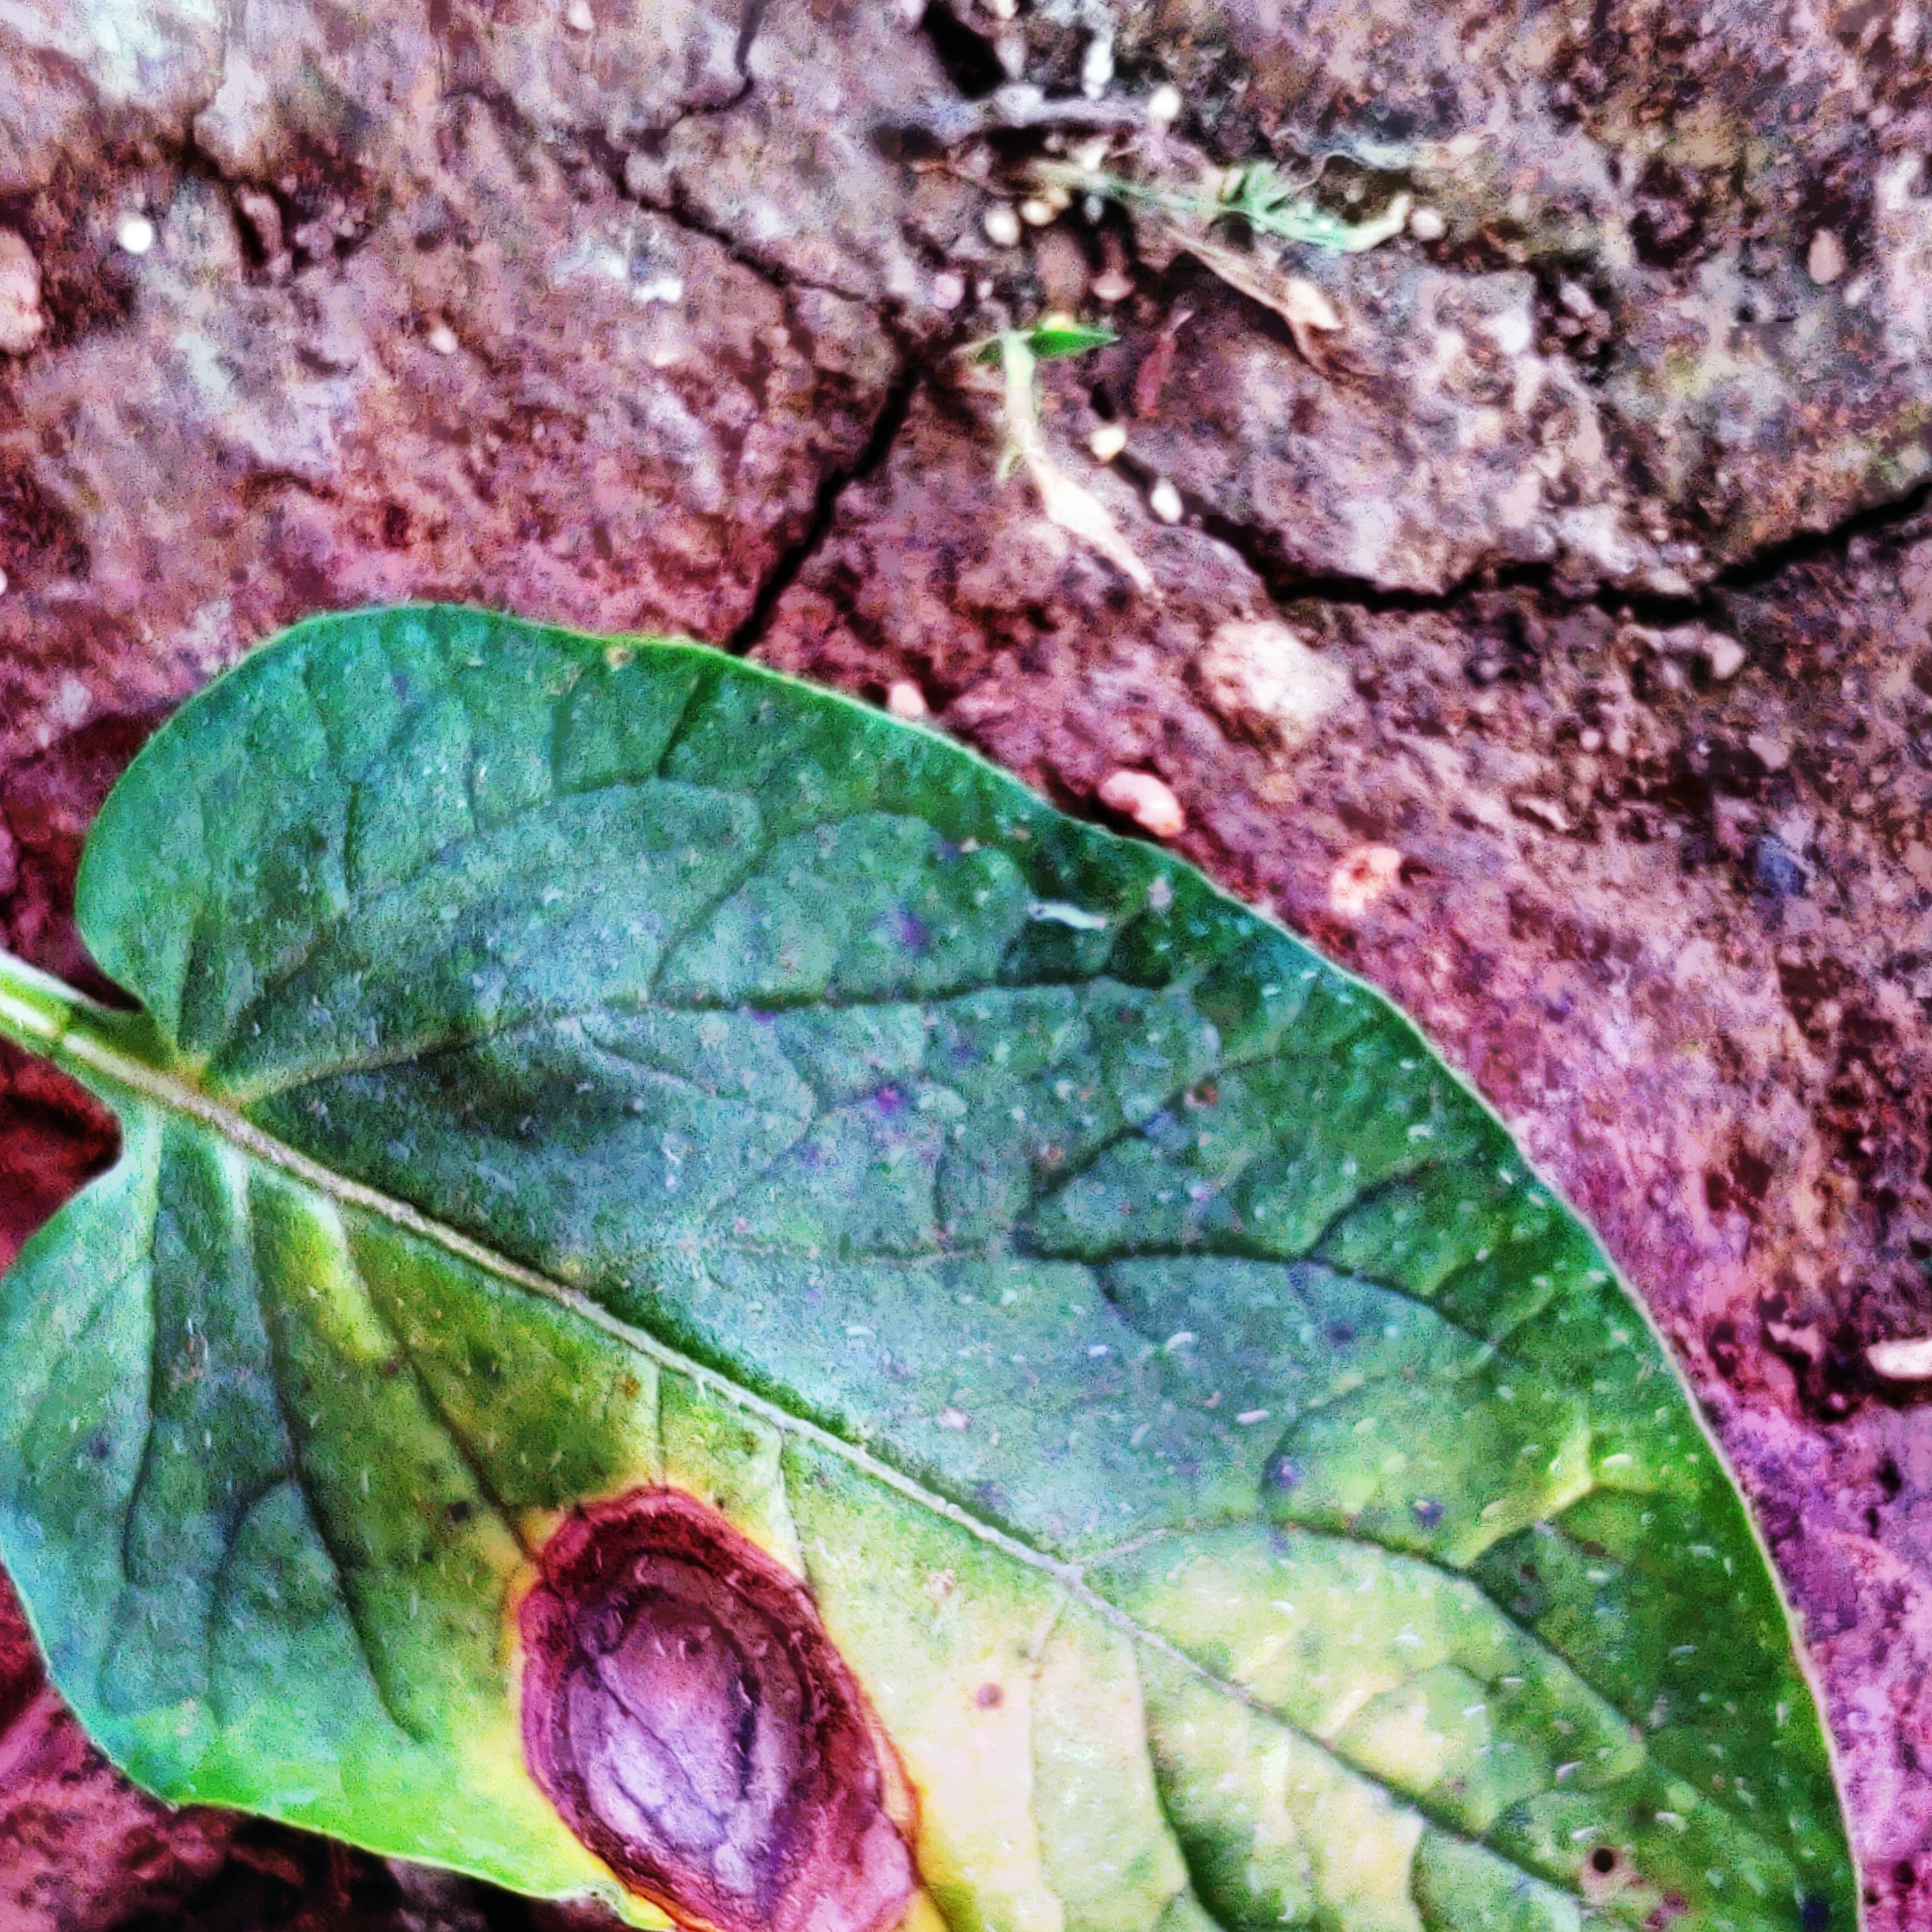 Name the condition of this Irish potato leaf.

late blight
